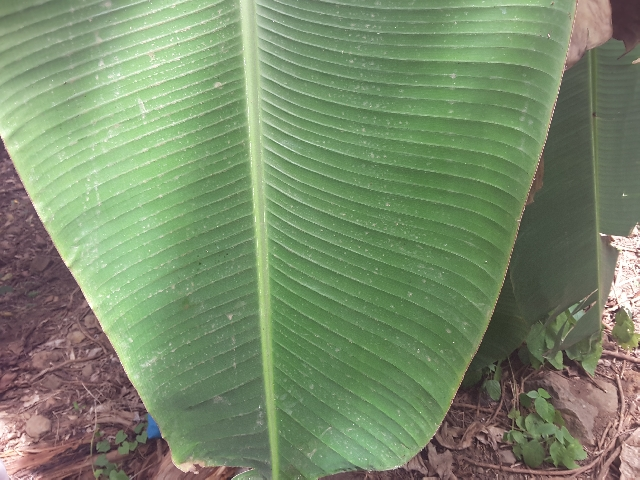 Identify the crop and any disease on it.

banana, healthy
